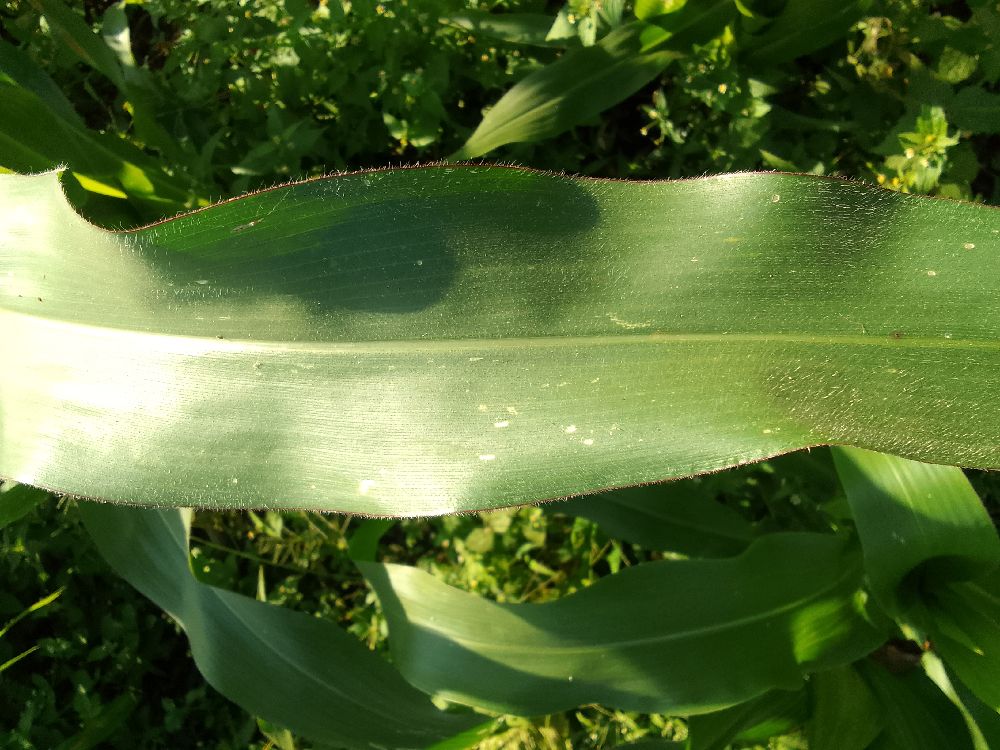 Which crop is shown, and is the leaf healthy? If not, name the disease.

maize, healthy
